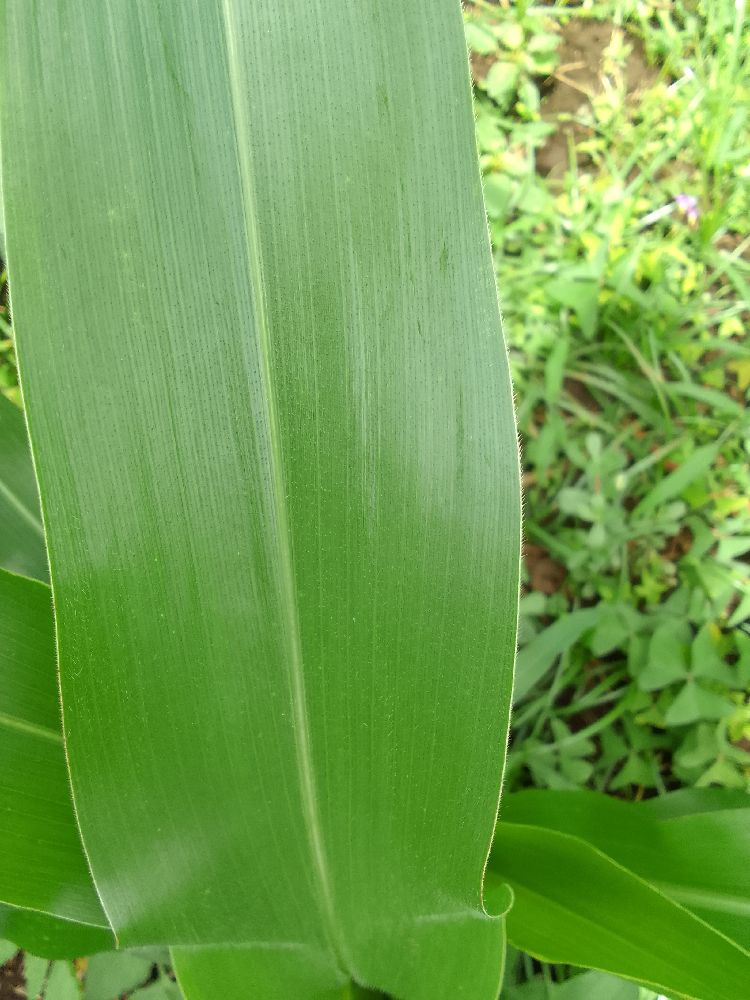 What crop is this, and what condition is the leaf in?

maize, healthy
